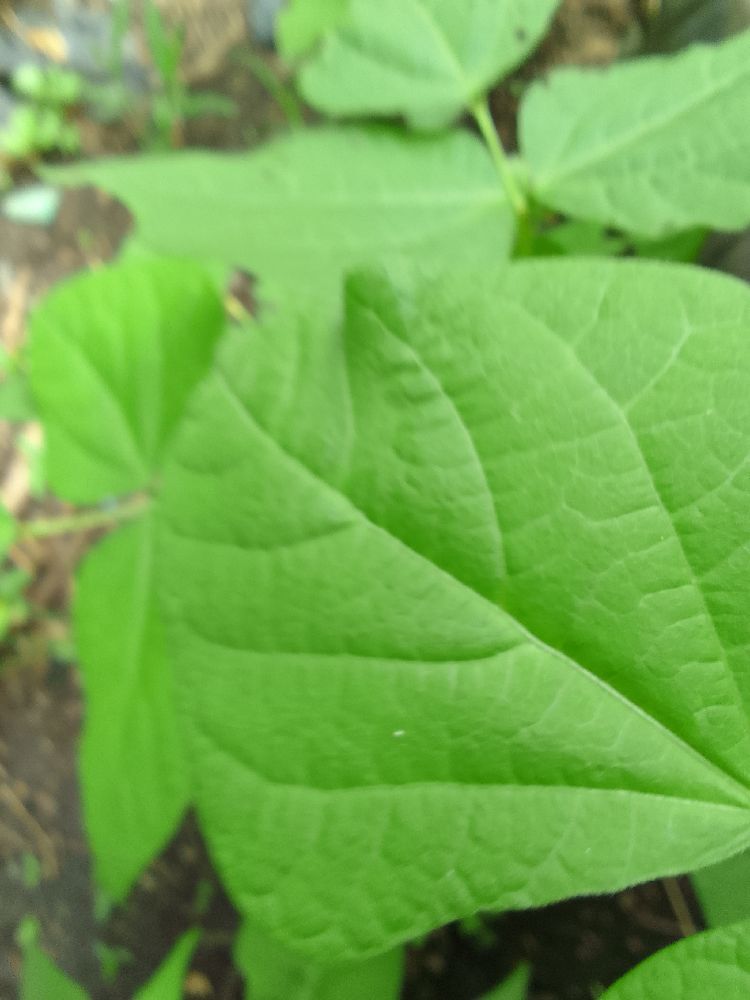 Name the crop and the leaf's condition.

common bean, healthy
